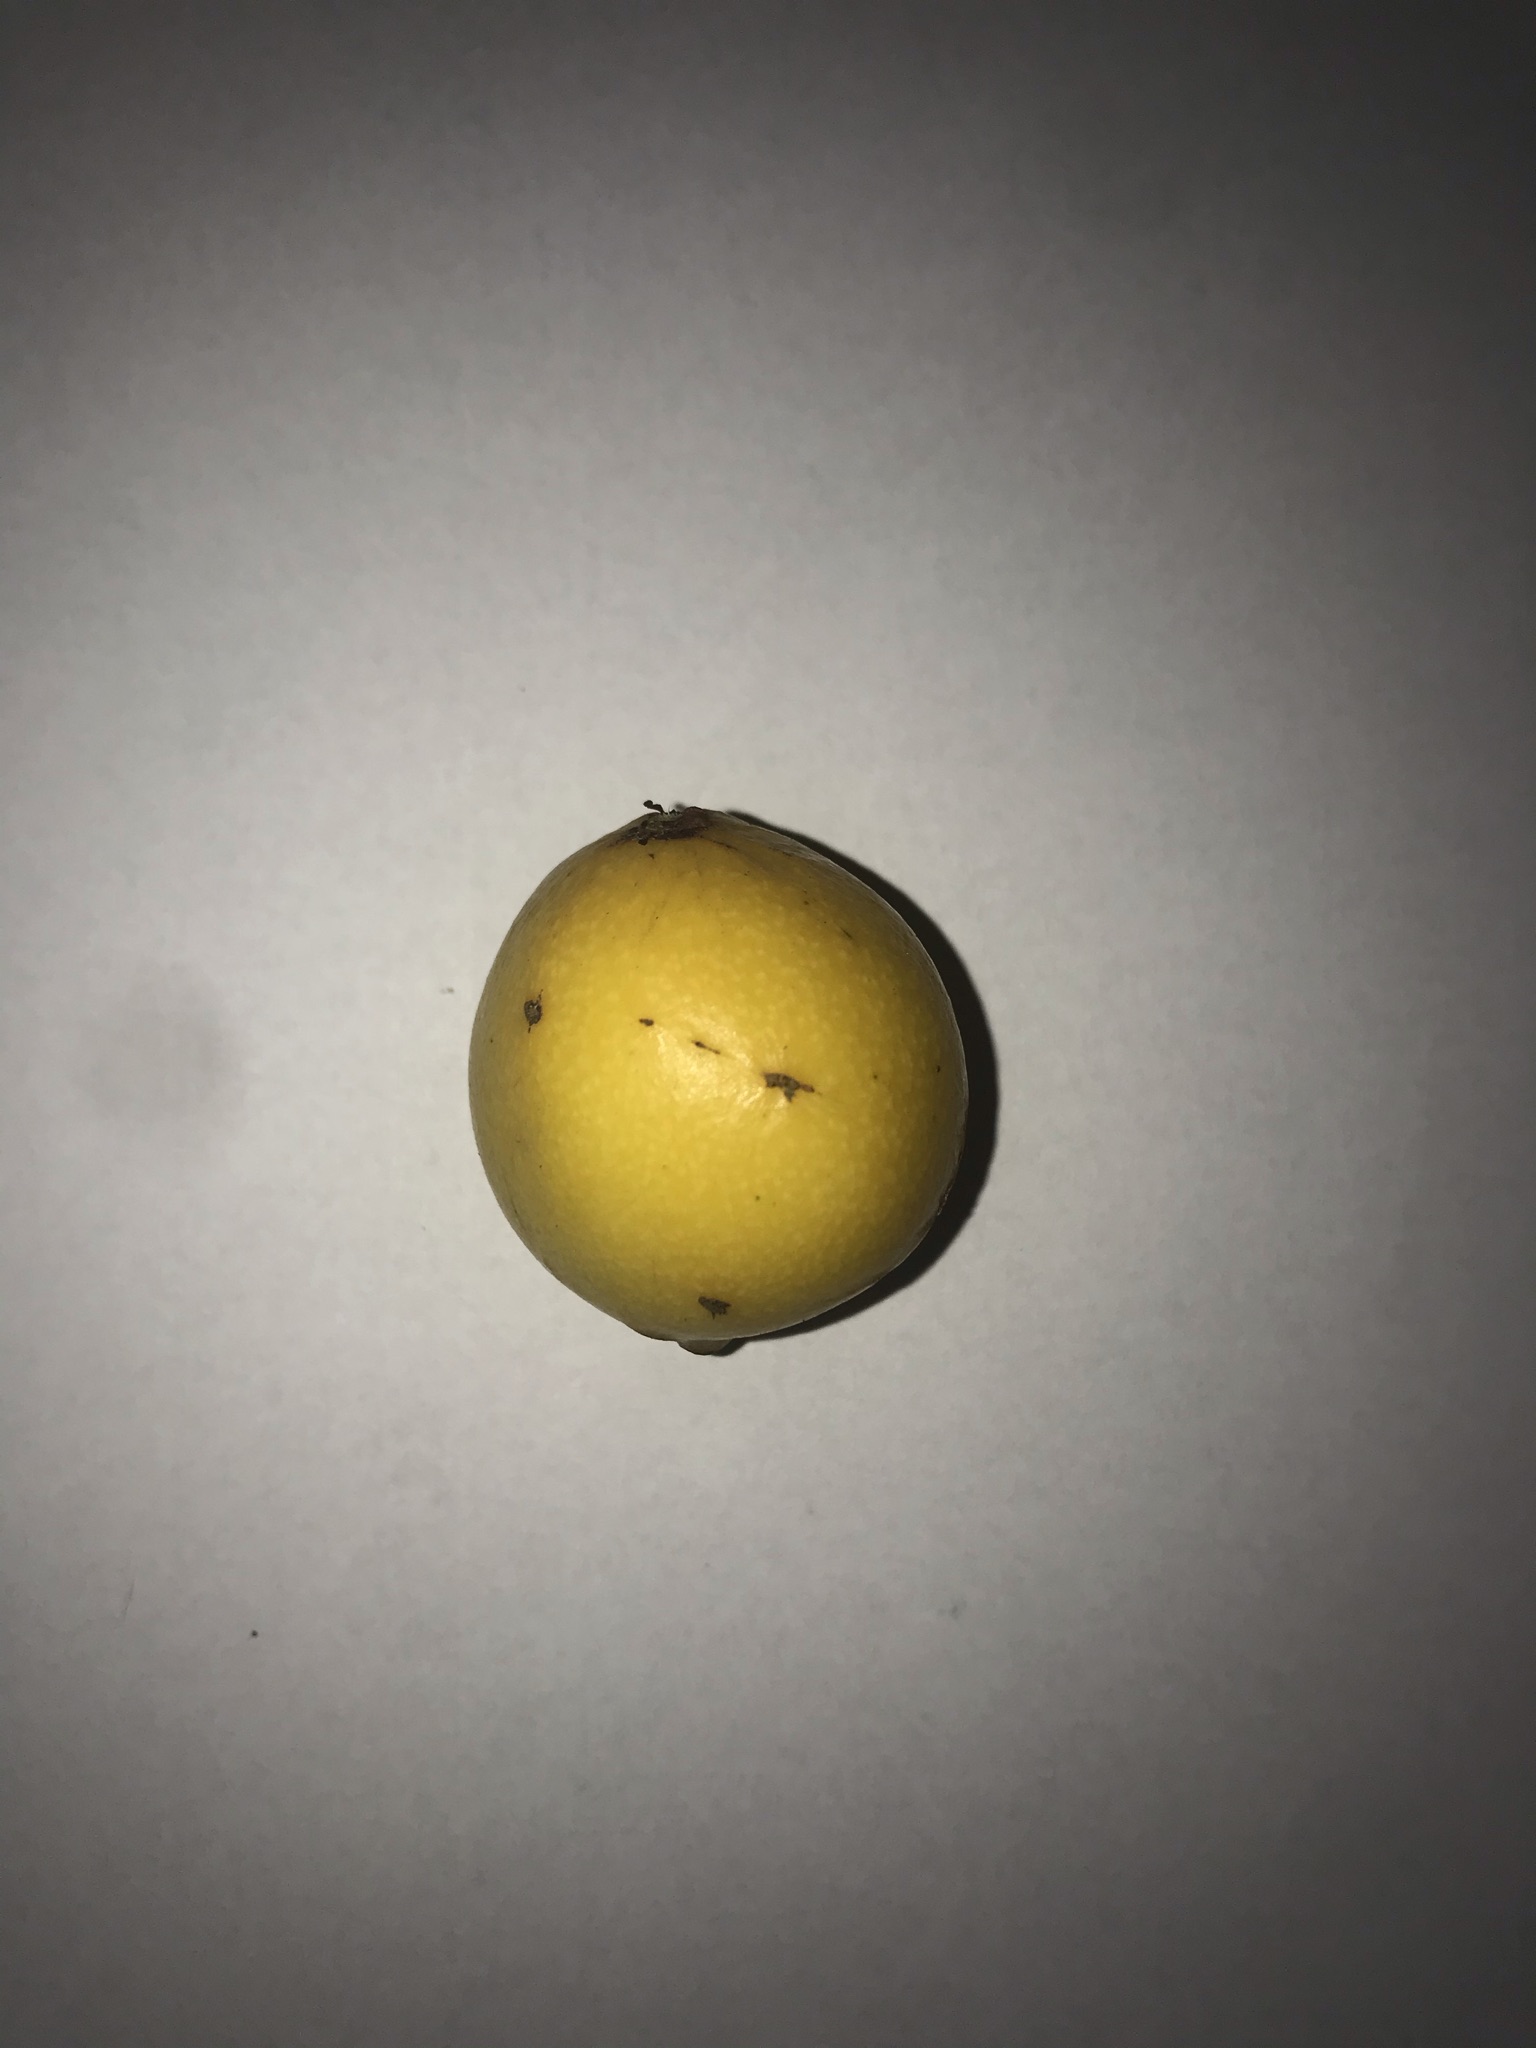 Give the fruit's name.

abiu
